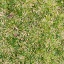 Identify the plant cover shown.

grass
